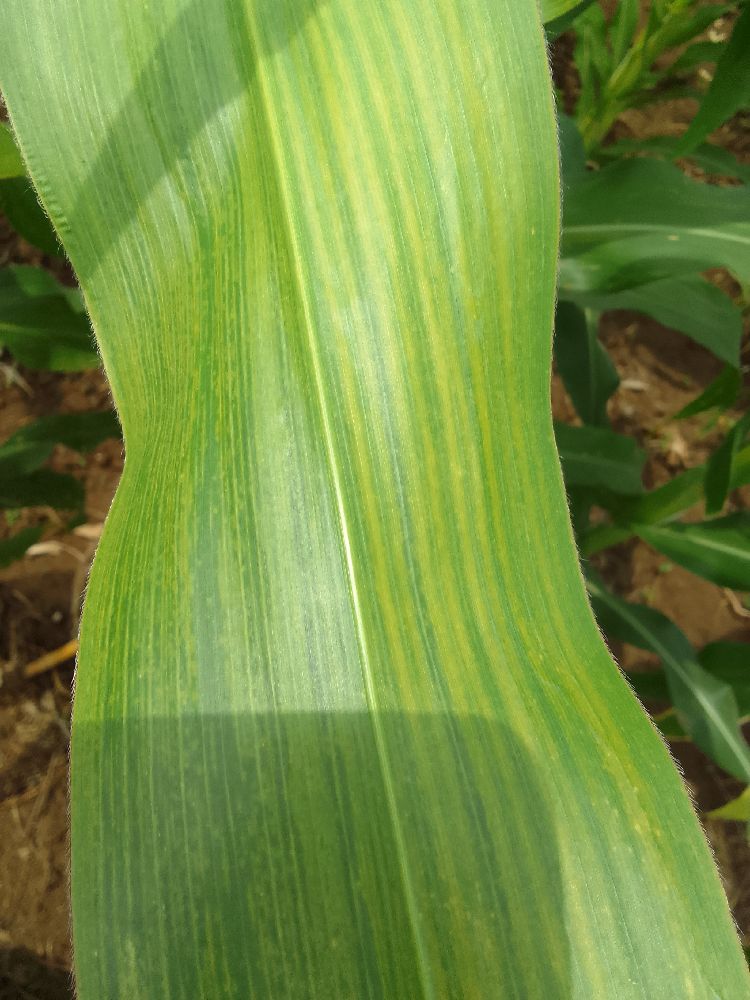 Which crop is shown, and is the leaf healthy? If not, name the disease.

maize, maize lethal necrosis
